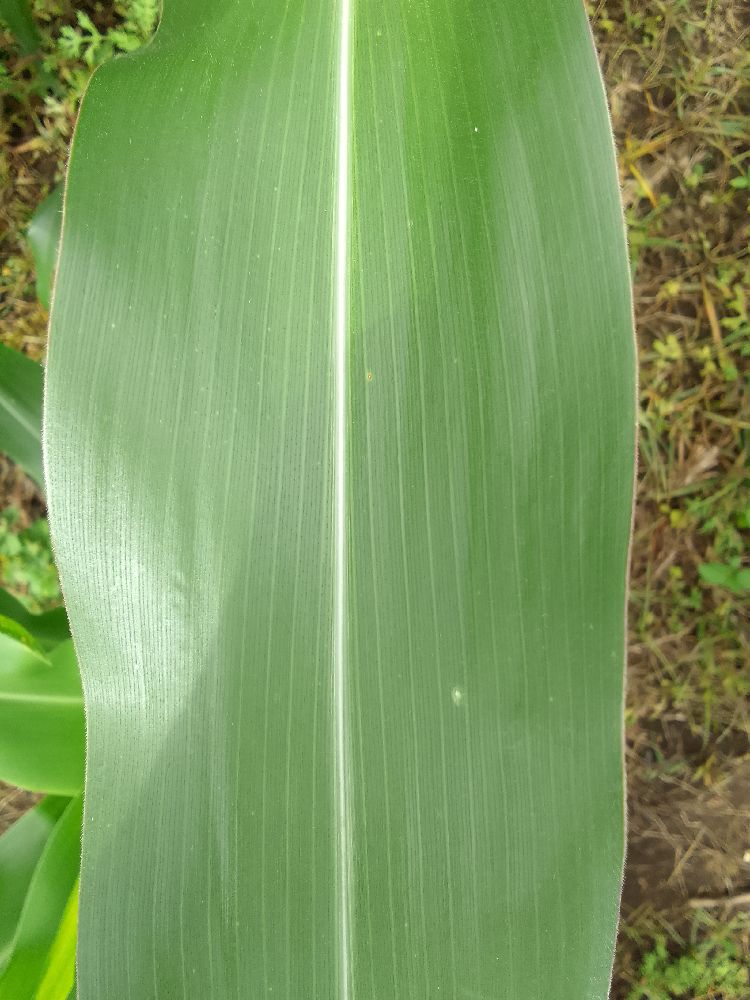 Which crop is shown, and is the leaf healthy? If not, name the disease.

maize, healthy
